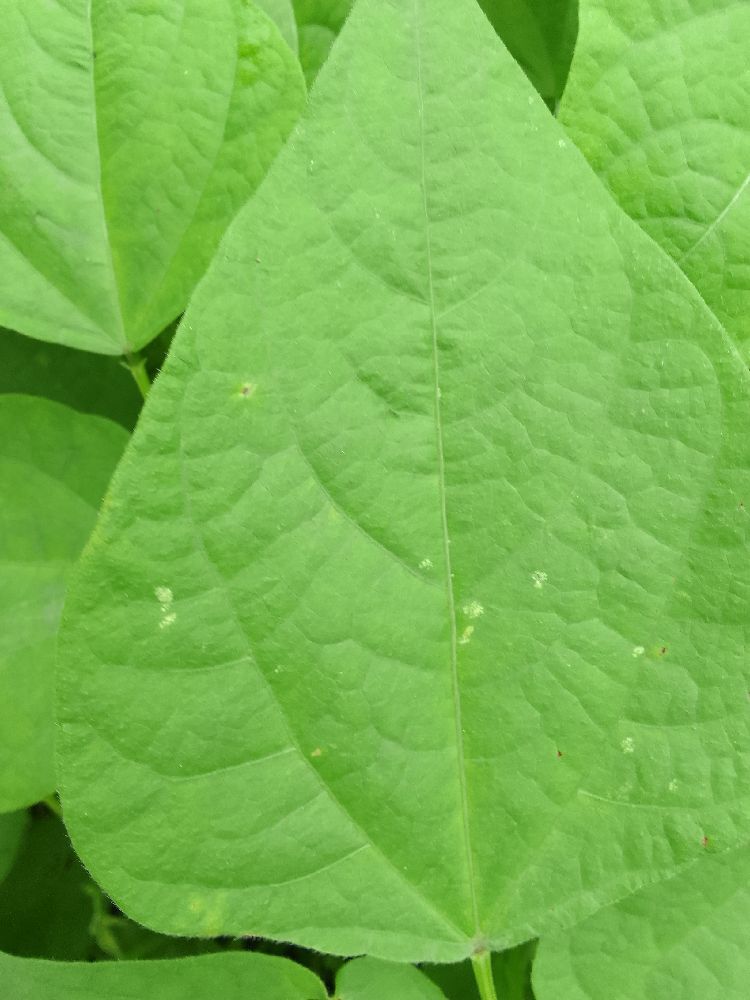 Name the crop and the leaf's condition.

common bean, healthy
